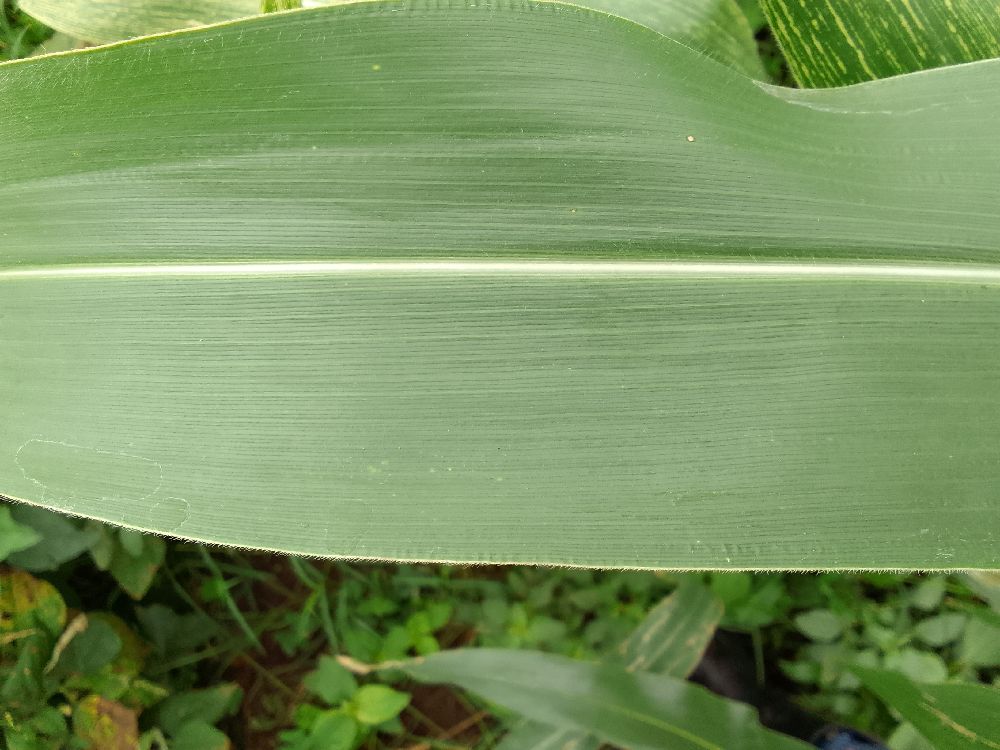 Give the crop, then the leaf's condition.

maize, healthy
